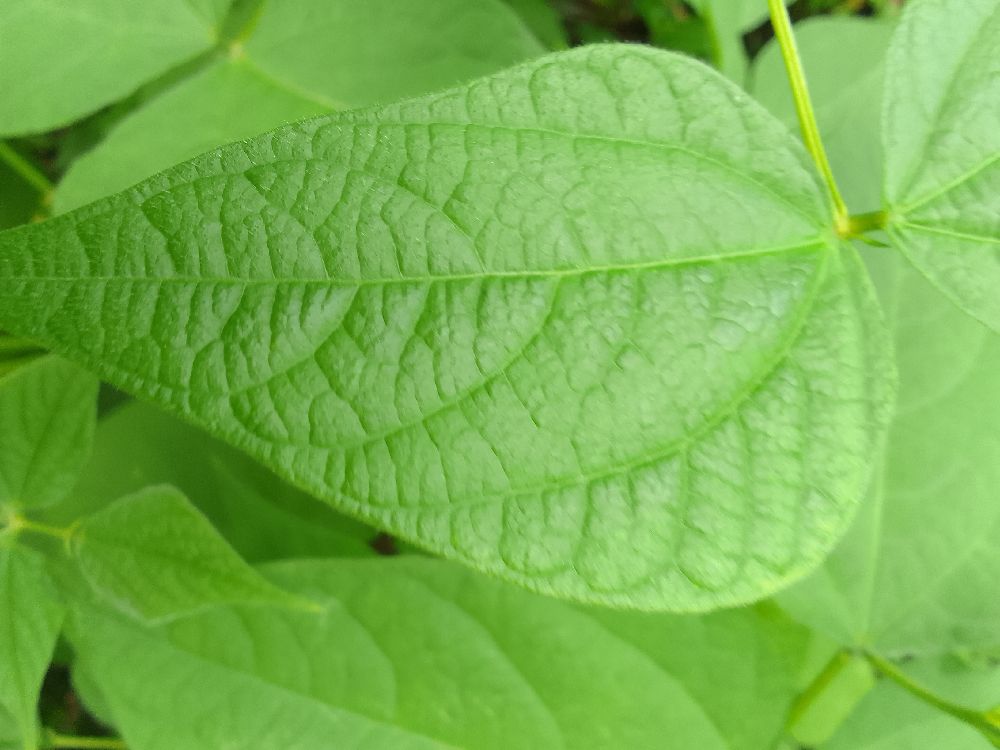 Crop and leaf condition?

common bean, healthy
